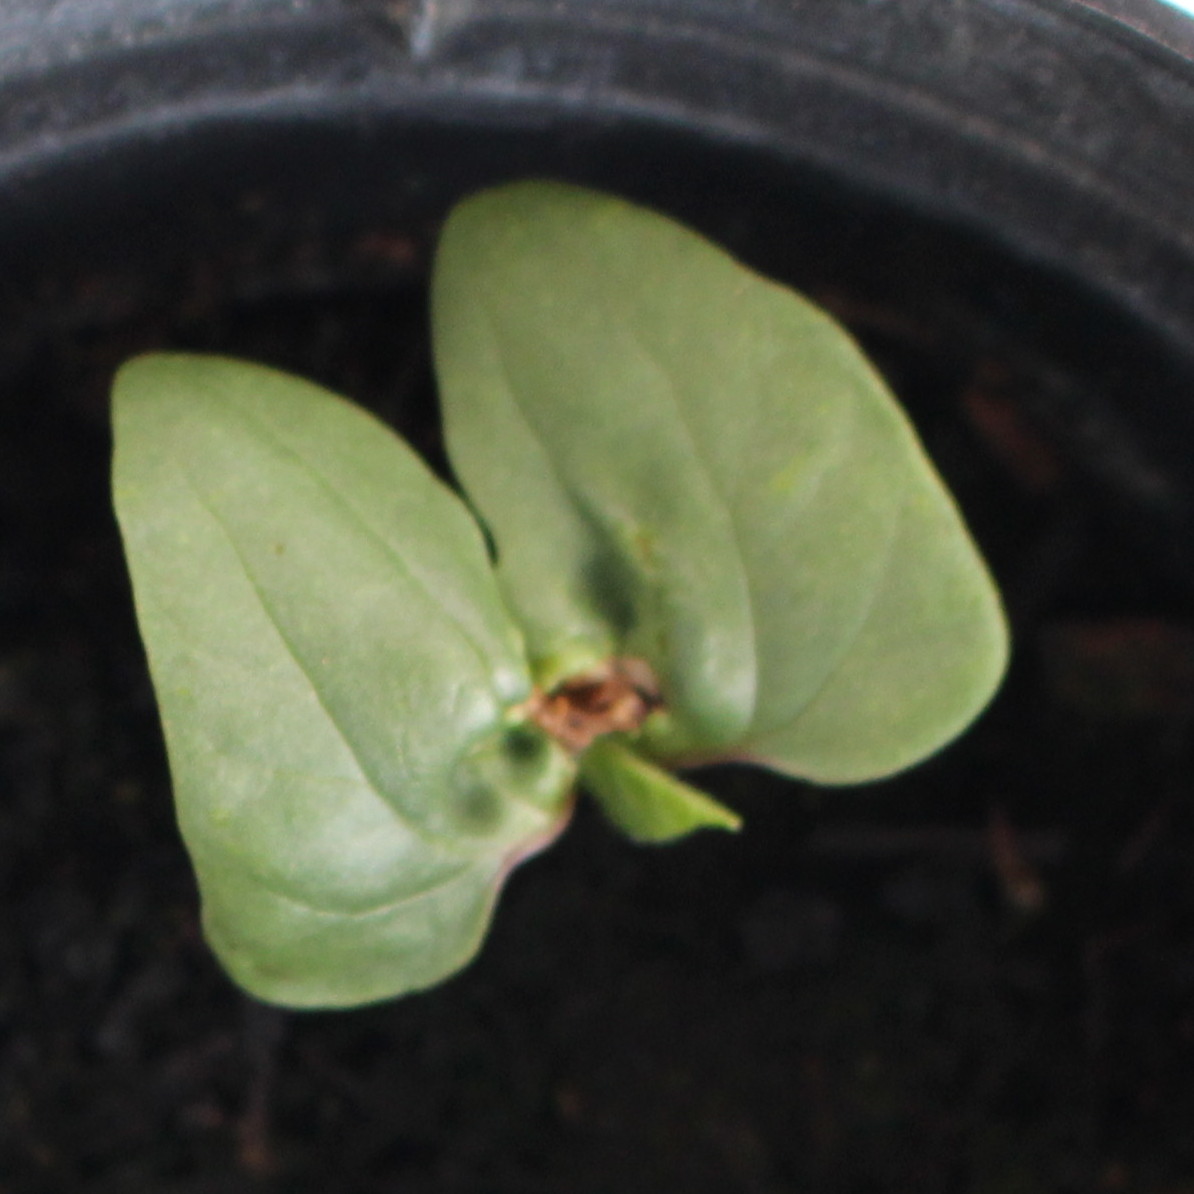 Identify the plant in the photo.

Convolvulus arvensis
